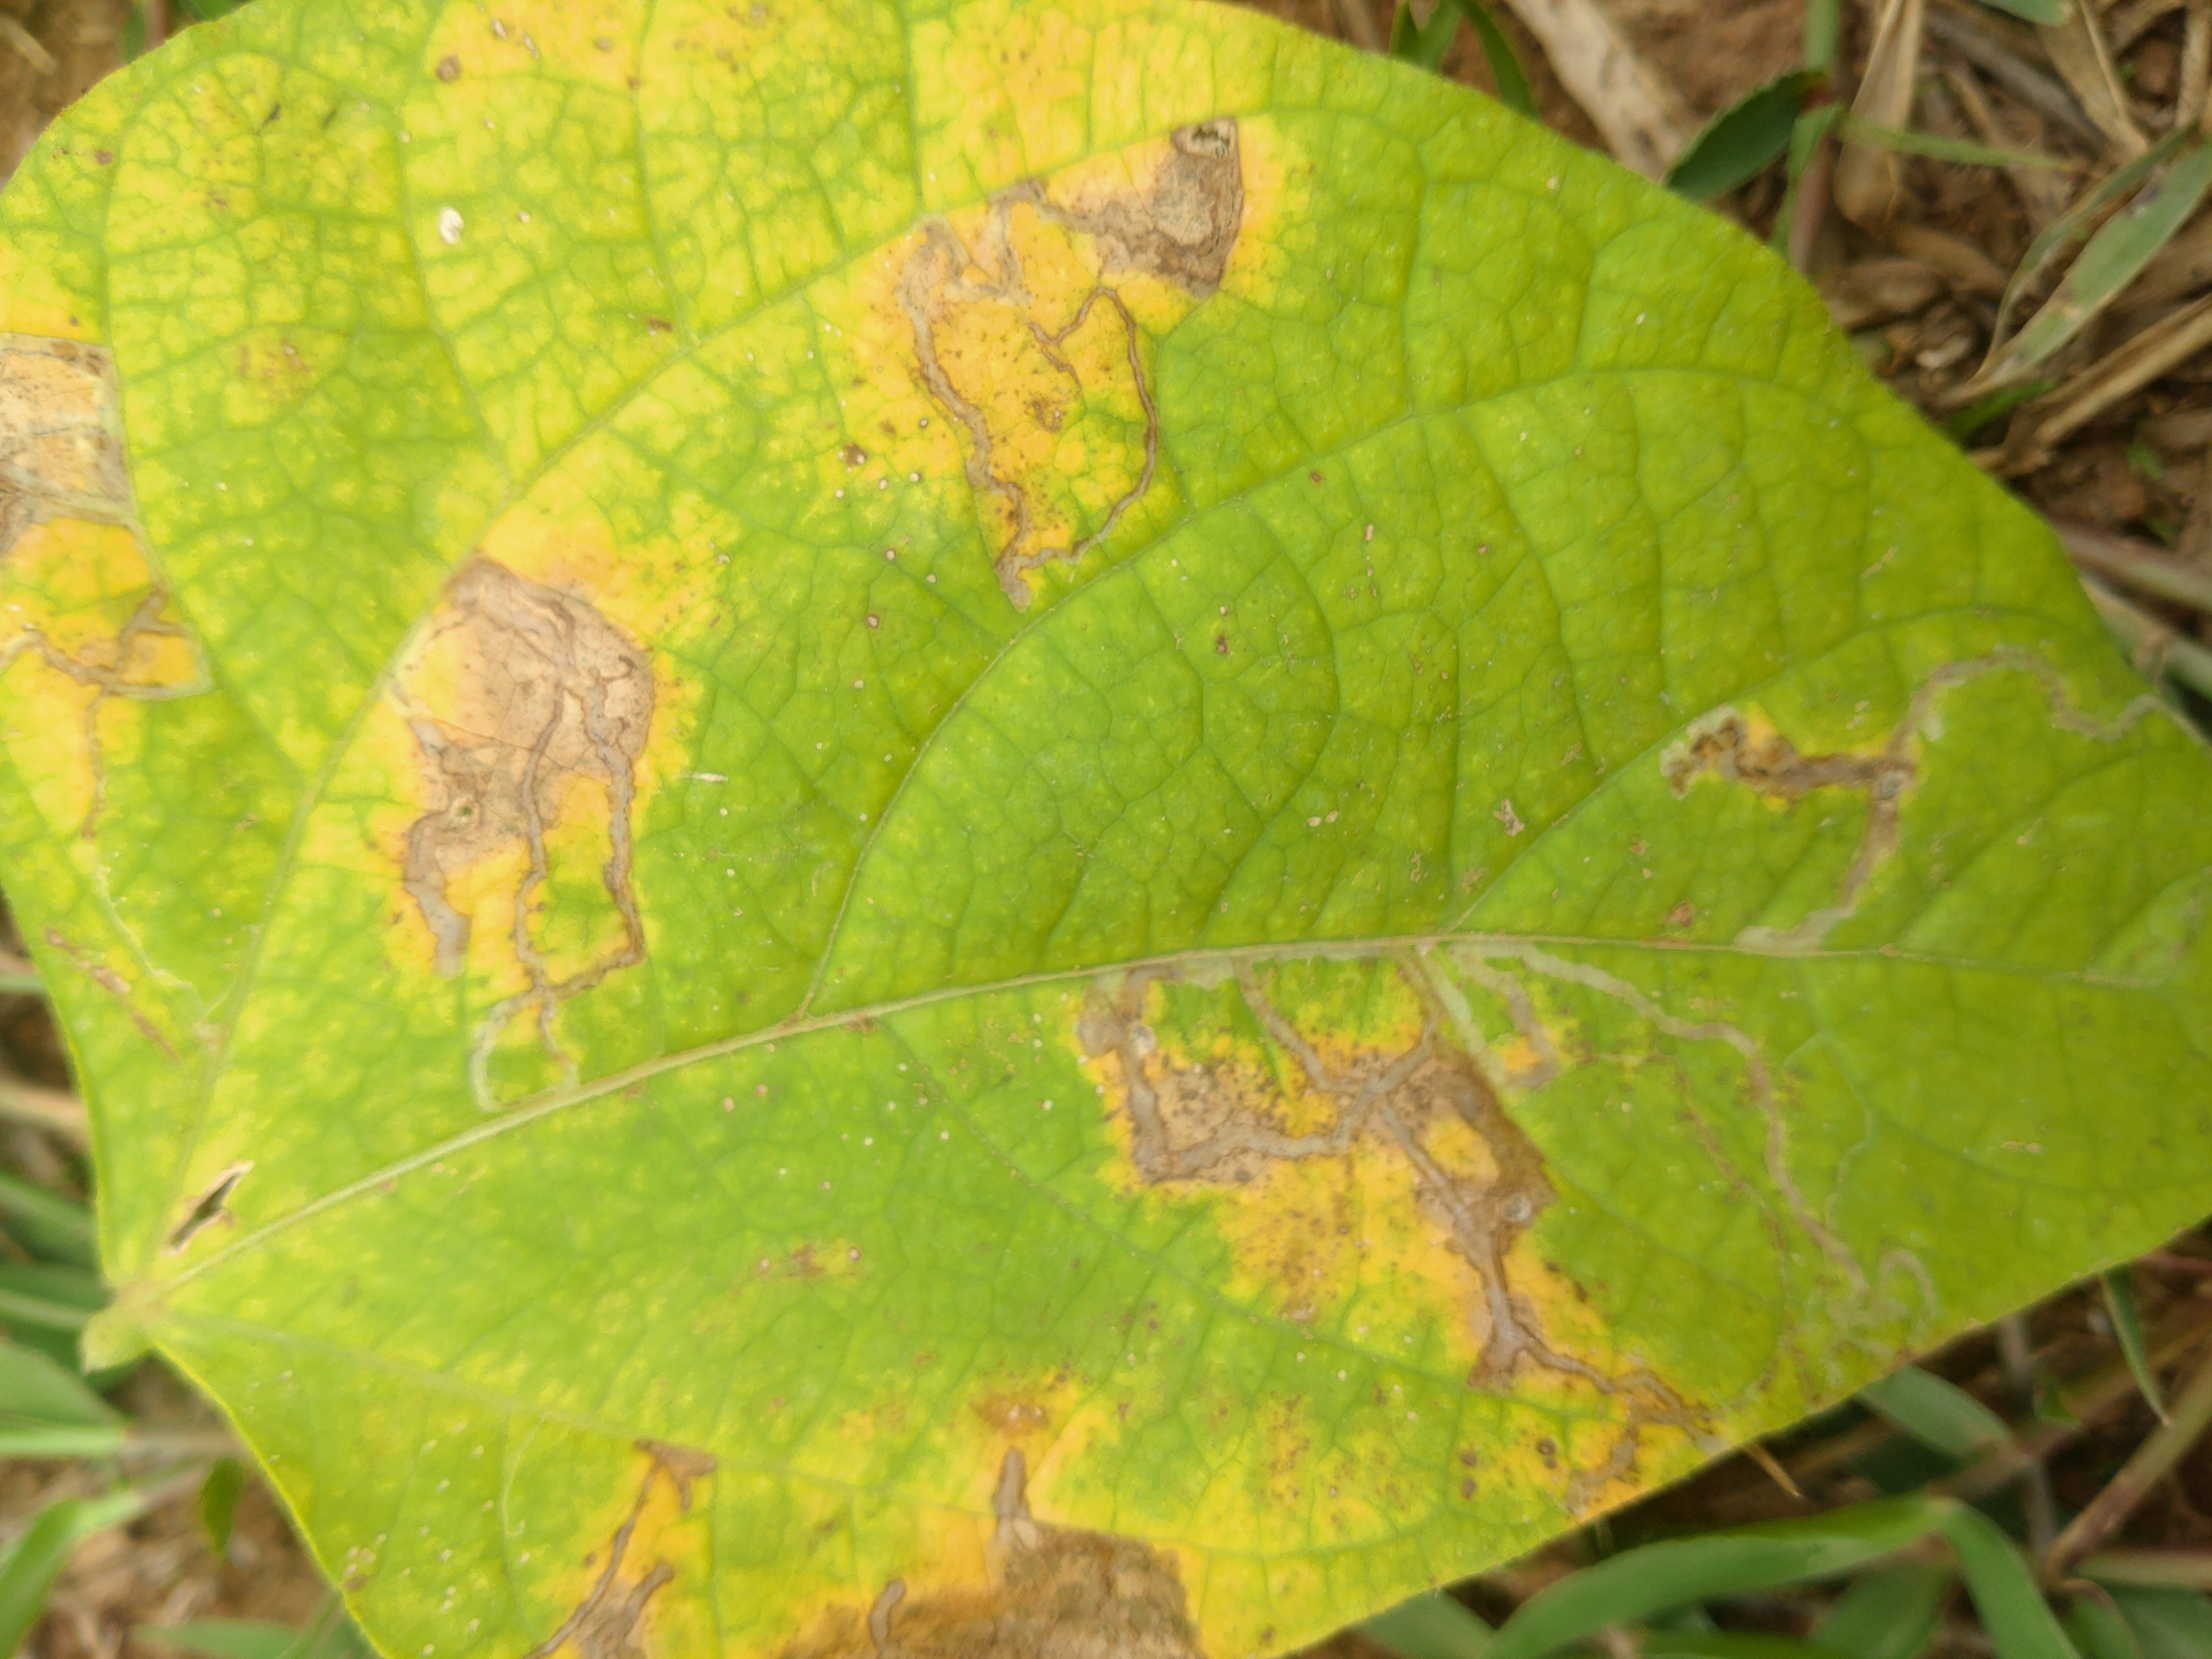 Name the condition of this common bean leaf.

rust
